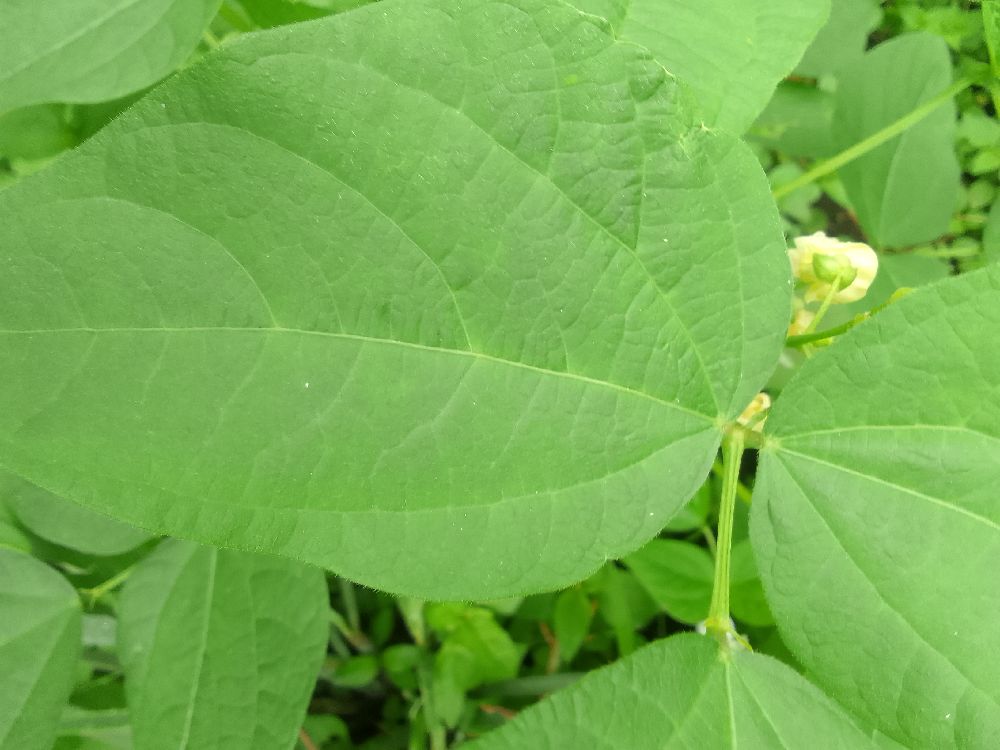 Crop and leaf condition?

common bean, healthy
